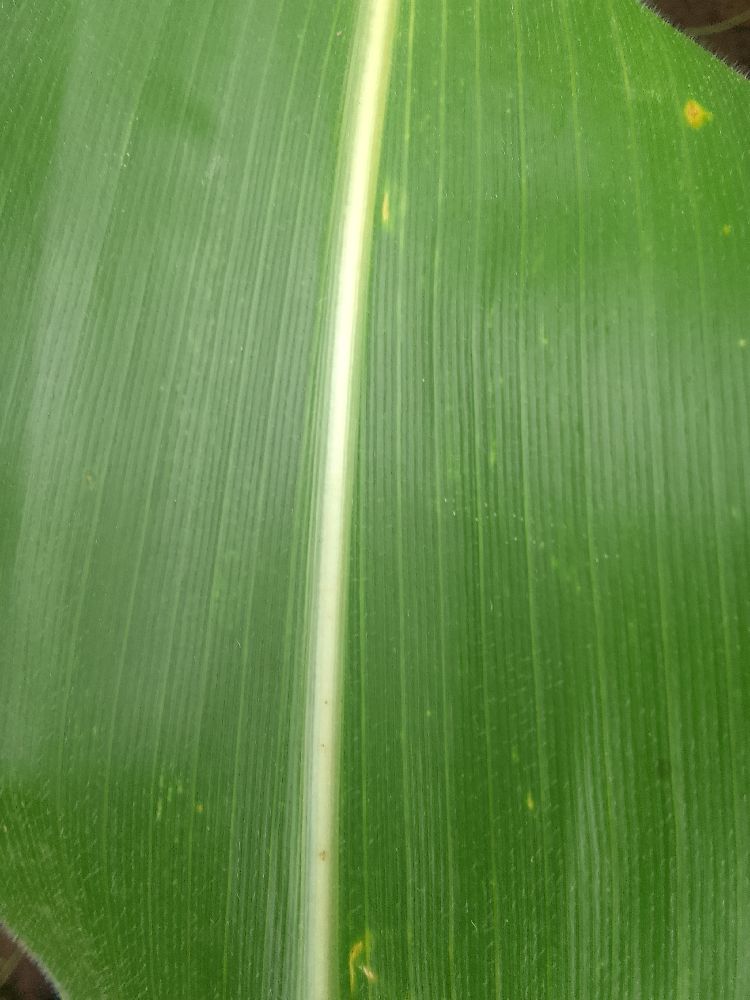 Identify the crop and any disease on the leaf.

maize, healthy
